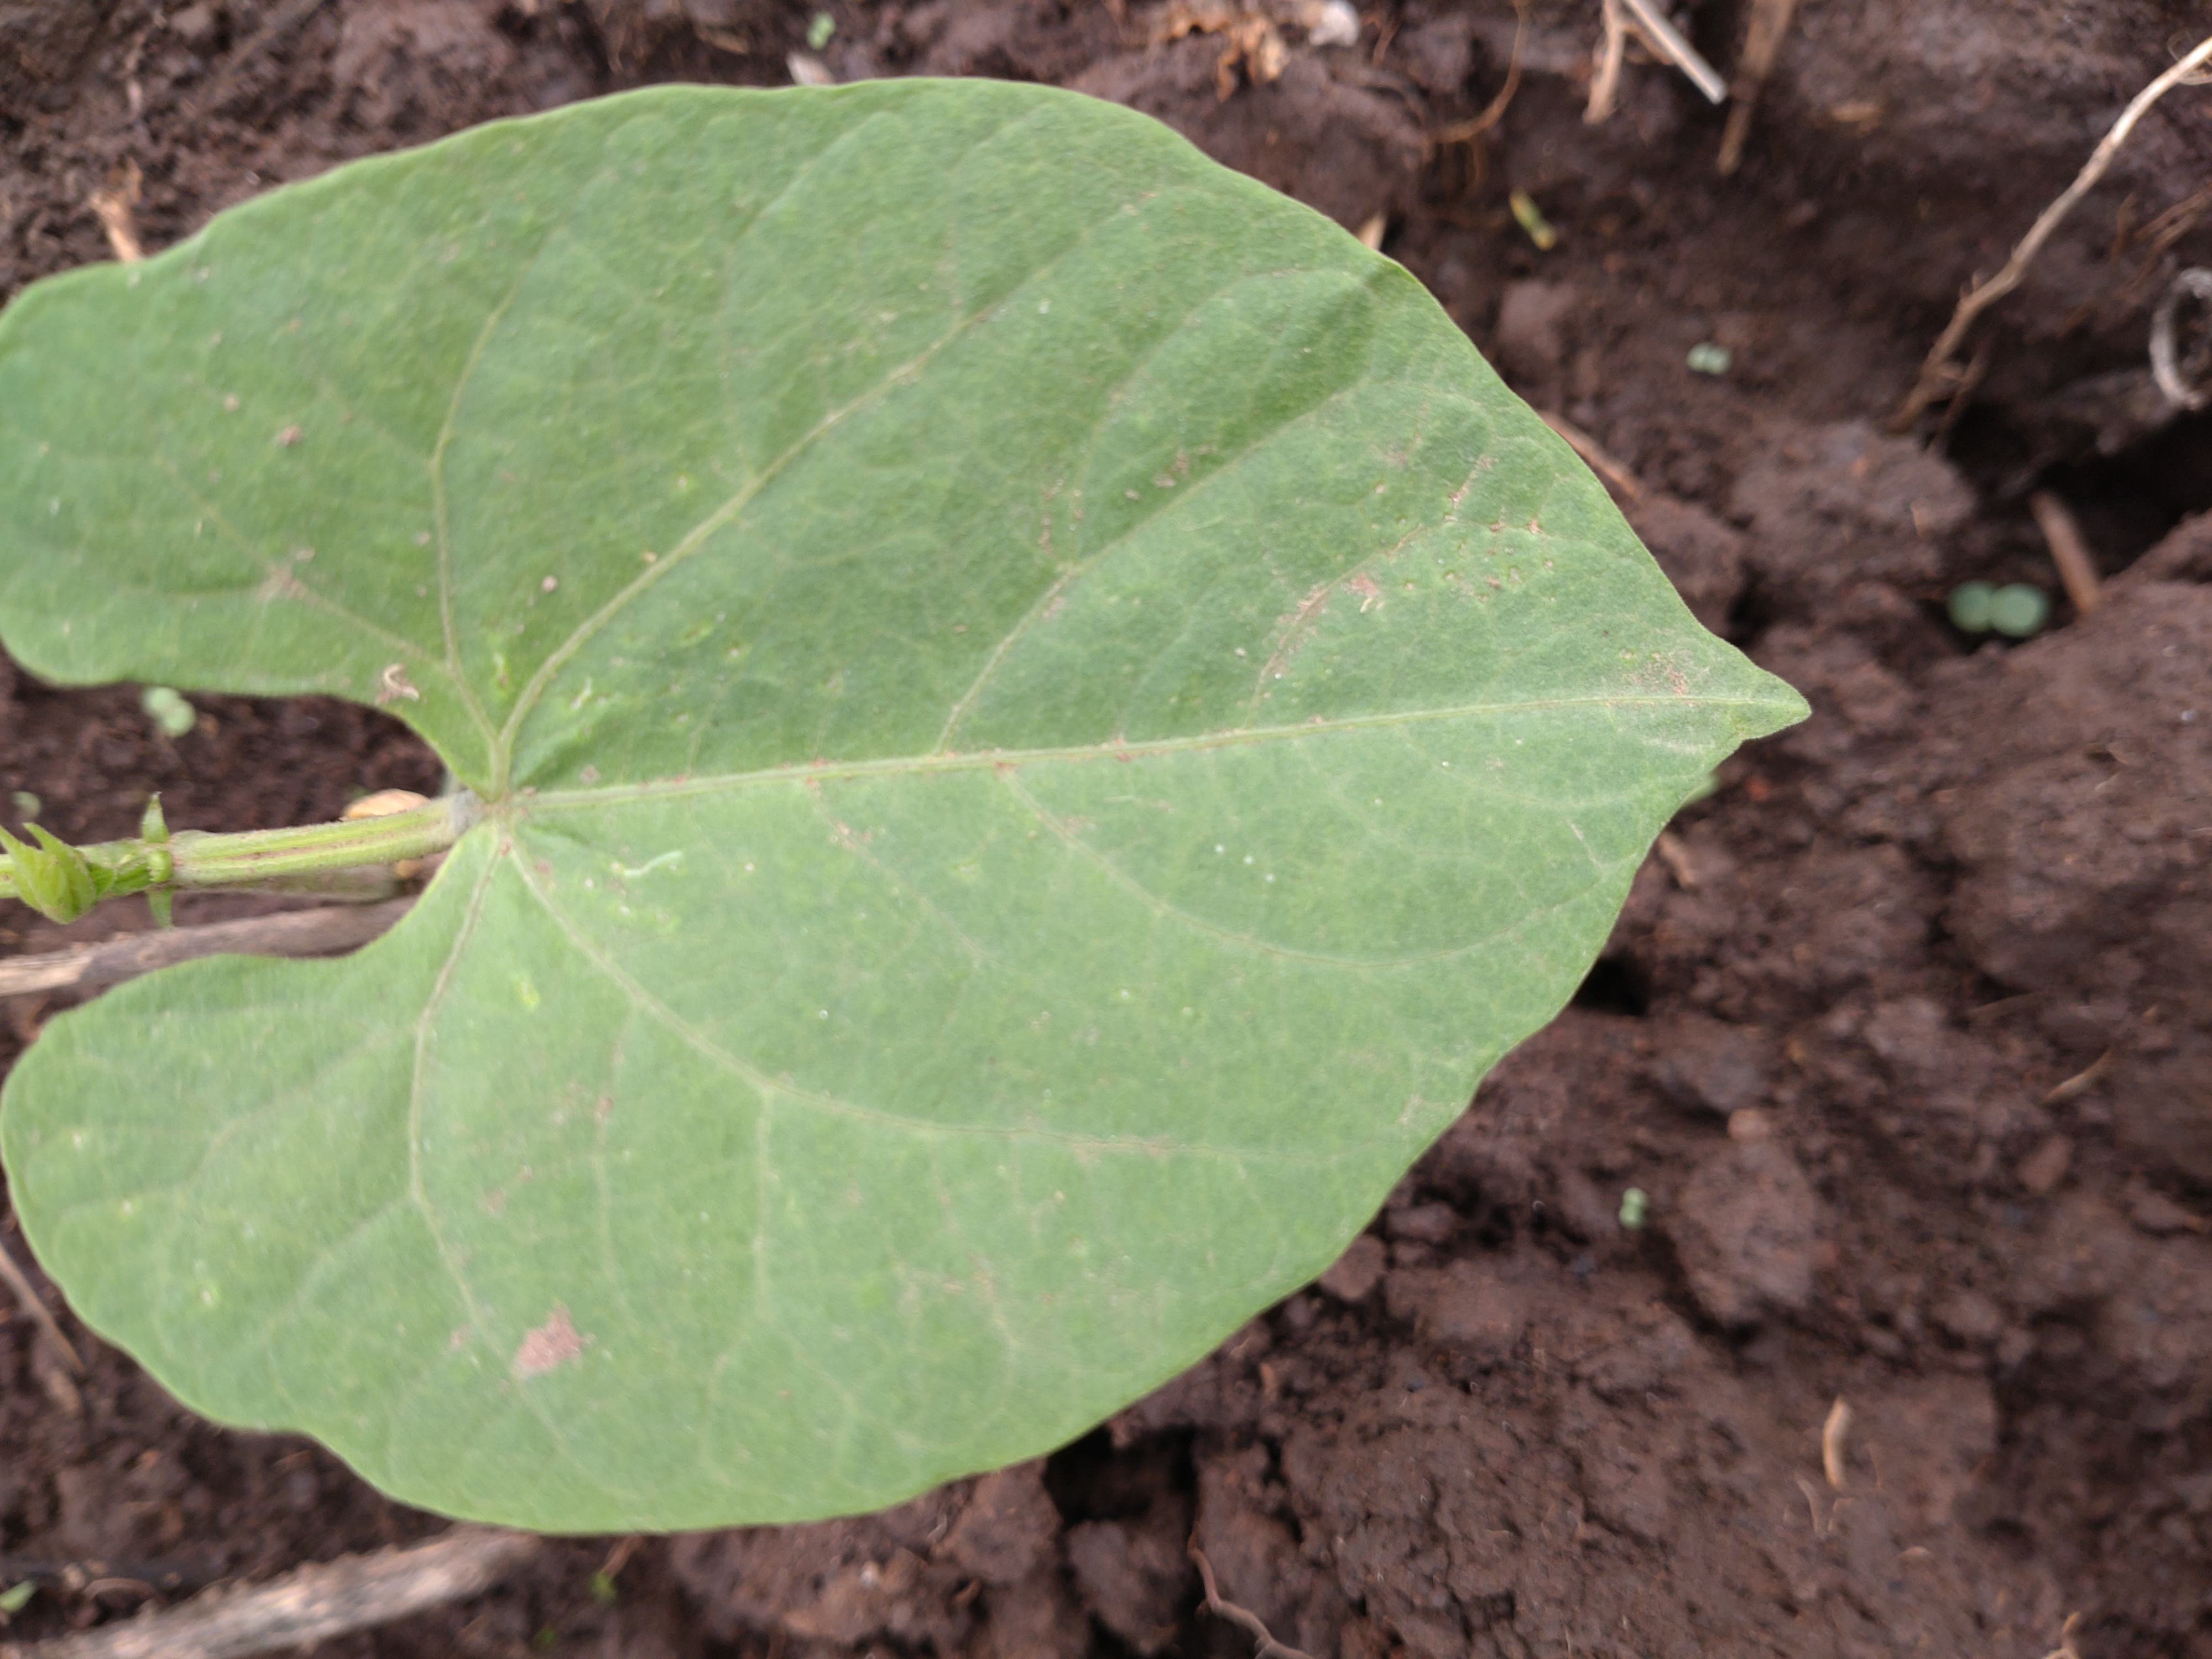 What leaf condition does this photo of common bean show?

healthy
